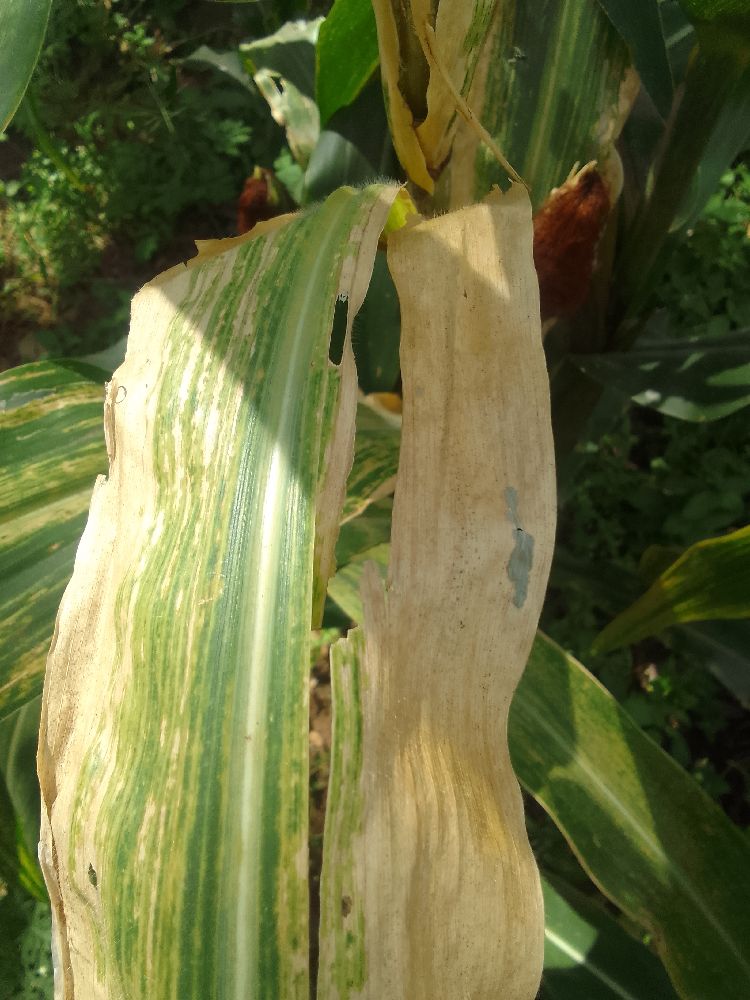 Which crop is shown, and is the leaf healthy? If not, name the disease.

maize, maize lethal necrosis
